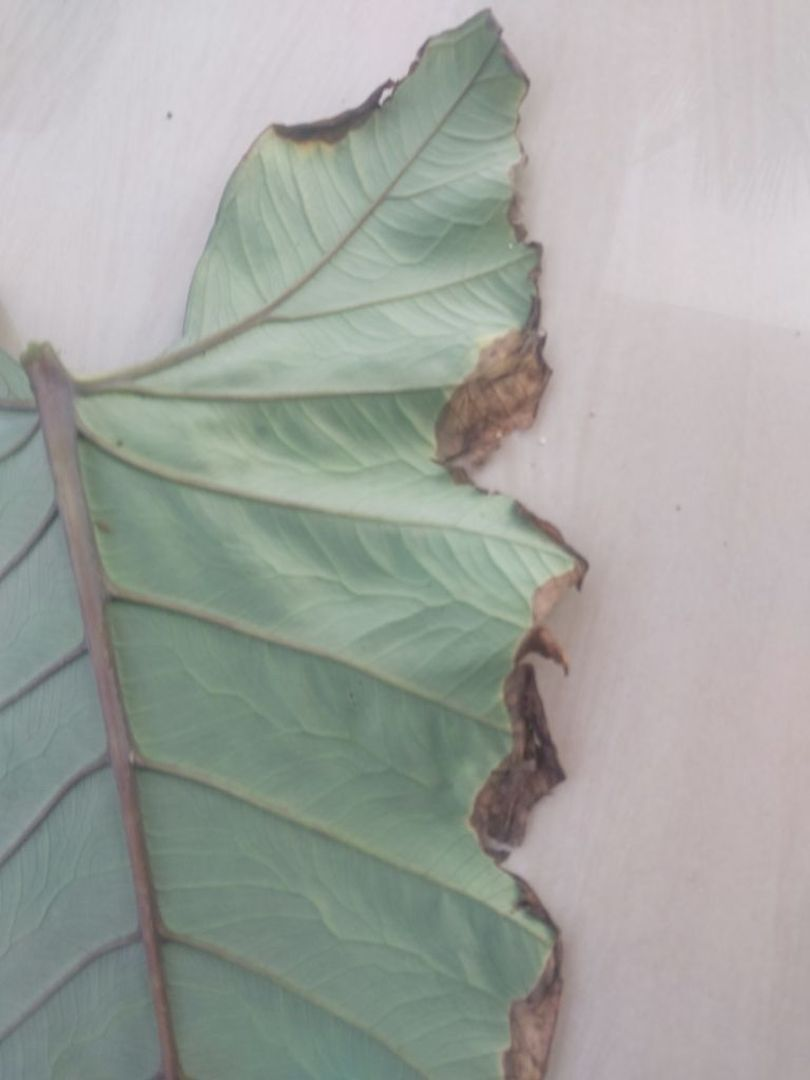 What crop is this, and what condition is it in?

taro, leaf blight
